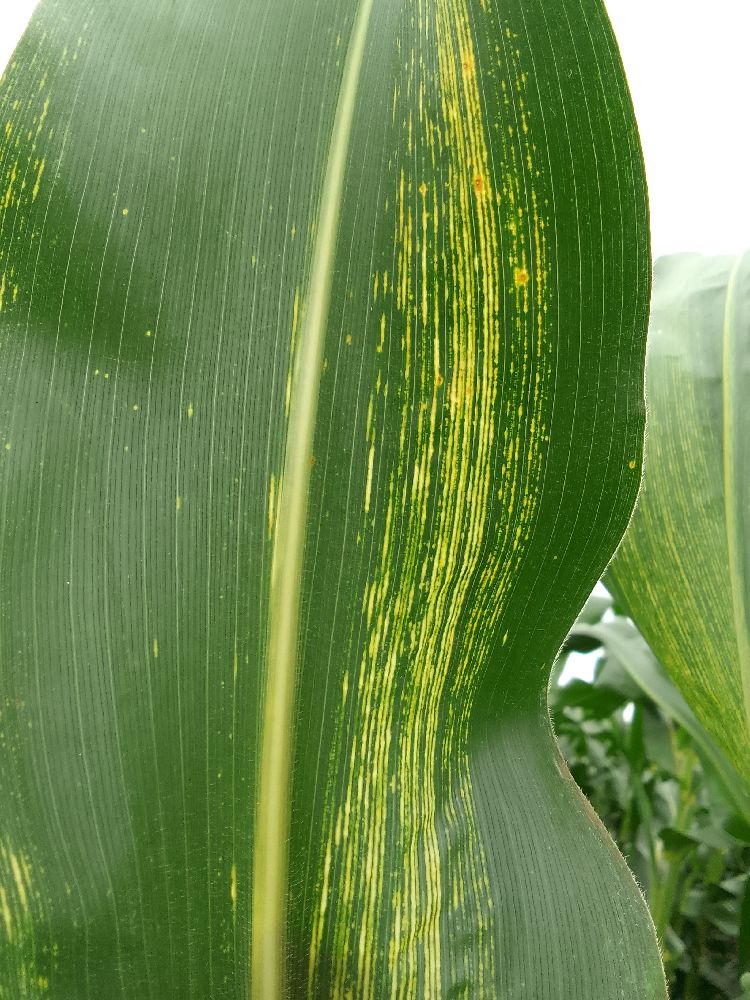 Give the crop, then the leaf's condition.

maize, maize streak virus
